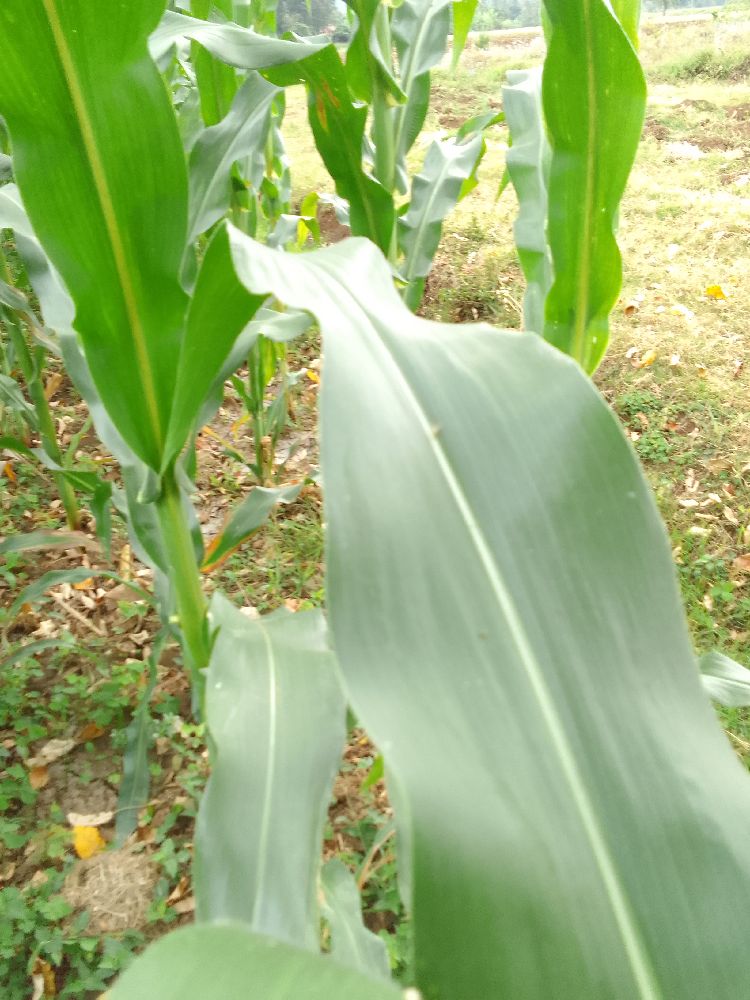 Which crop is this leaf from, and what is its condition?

maize, healthy
